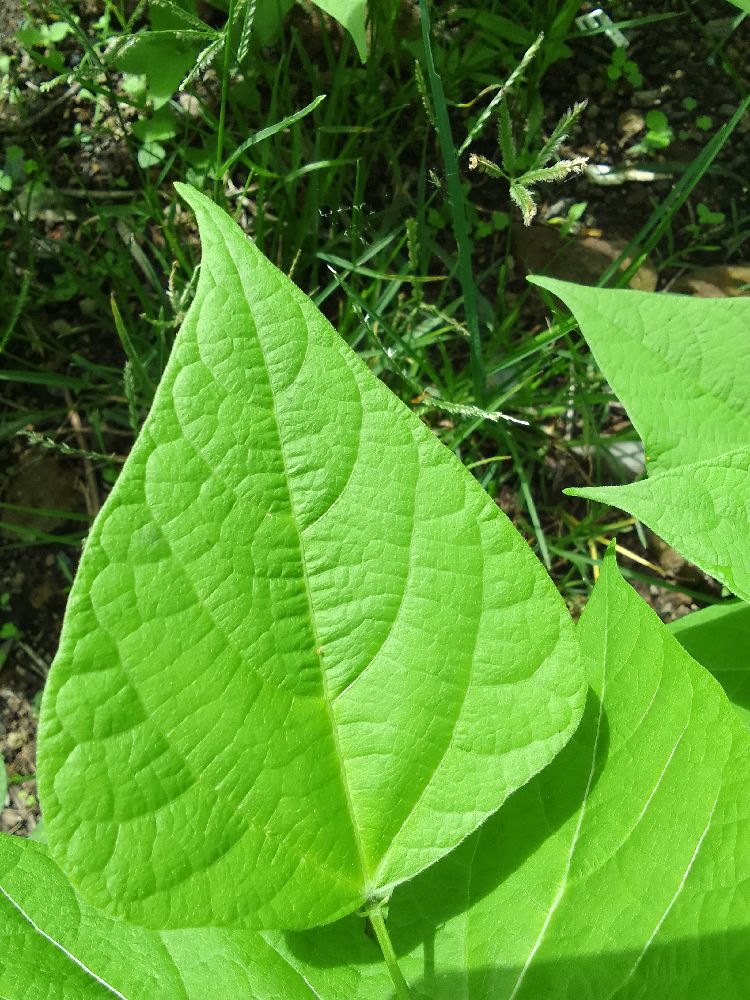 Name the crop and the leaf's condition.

common bean, healthy
